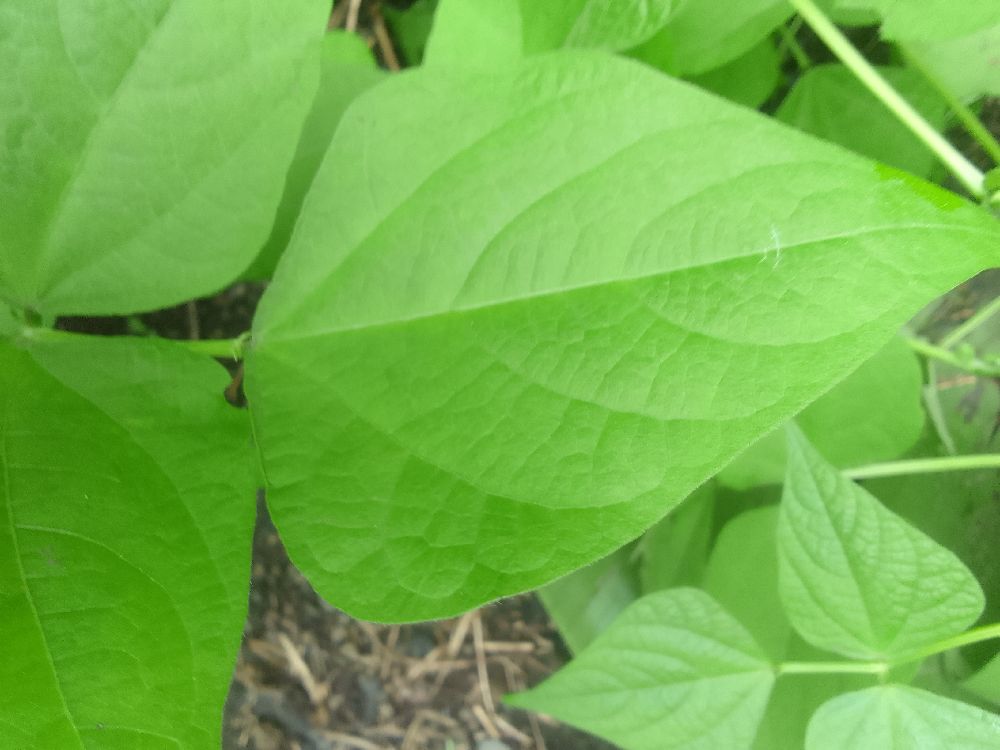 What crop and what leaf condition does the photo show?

common bean, healthy
